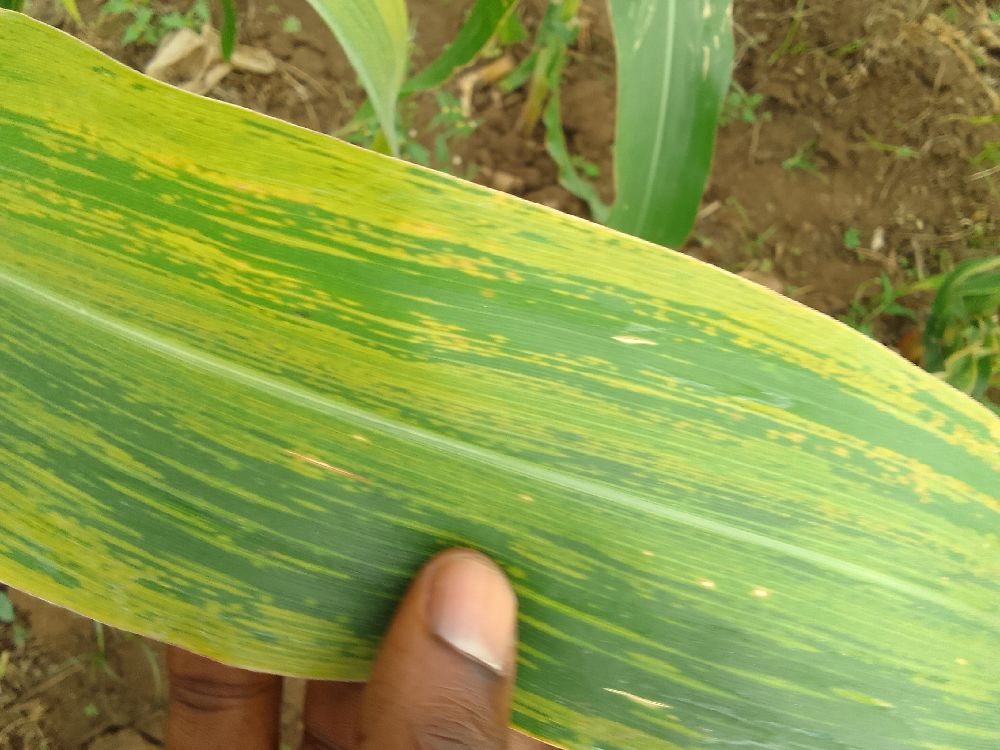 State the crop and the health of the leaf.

maize, maize lethal necrosis
